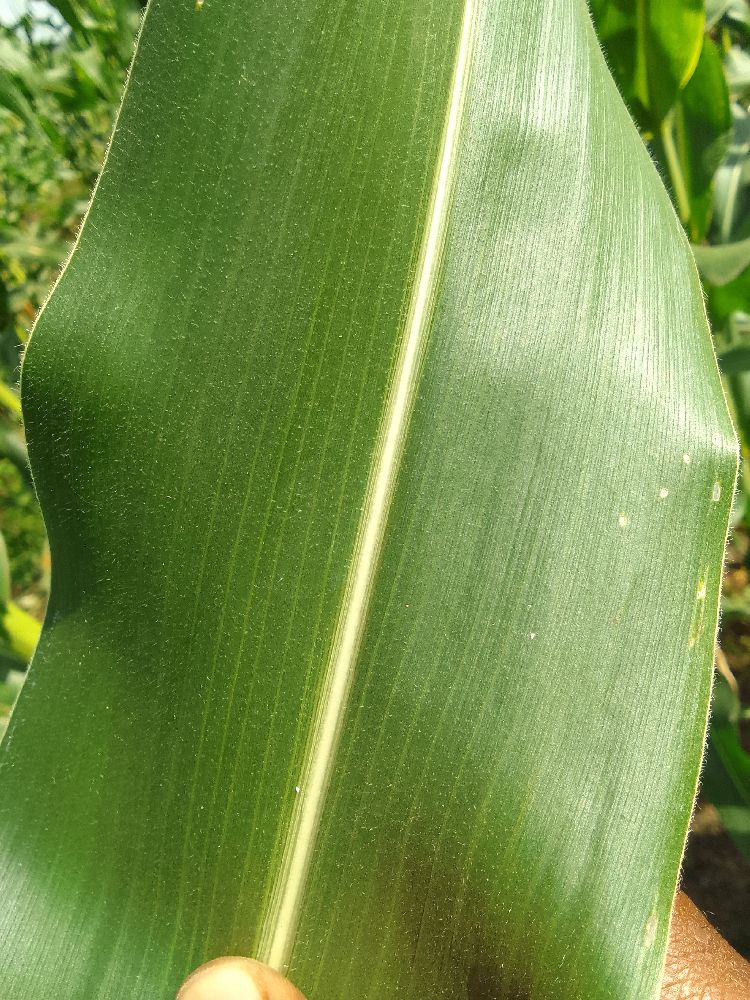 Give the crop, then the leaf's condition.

maize, healthy
